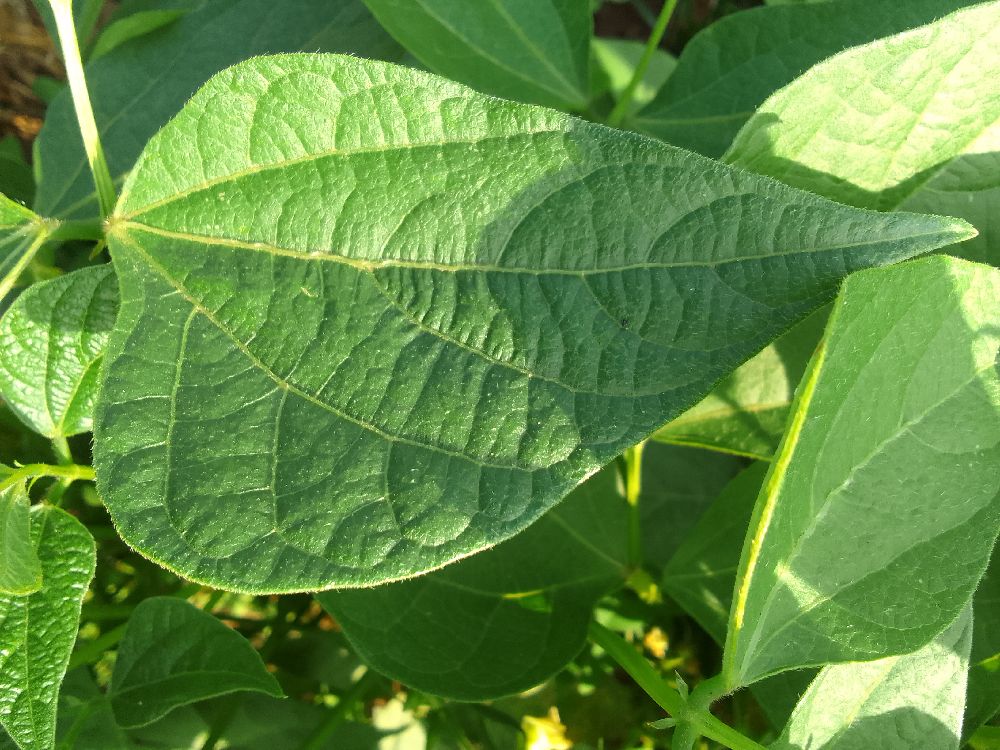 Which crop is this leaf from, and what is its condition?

common bean, healthy
